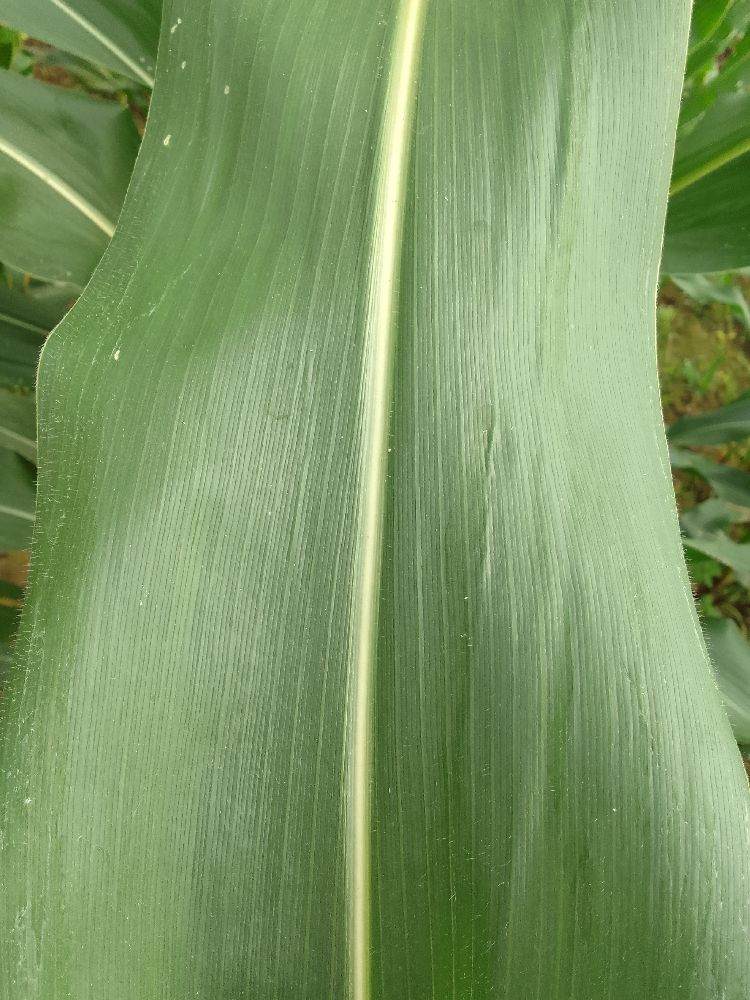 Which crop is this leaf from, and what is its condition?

maize, healthy
